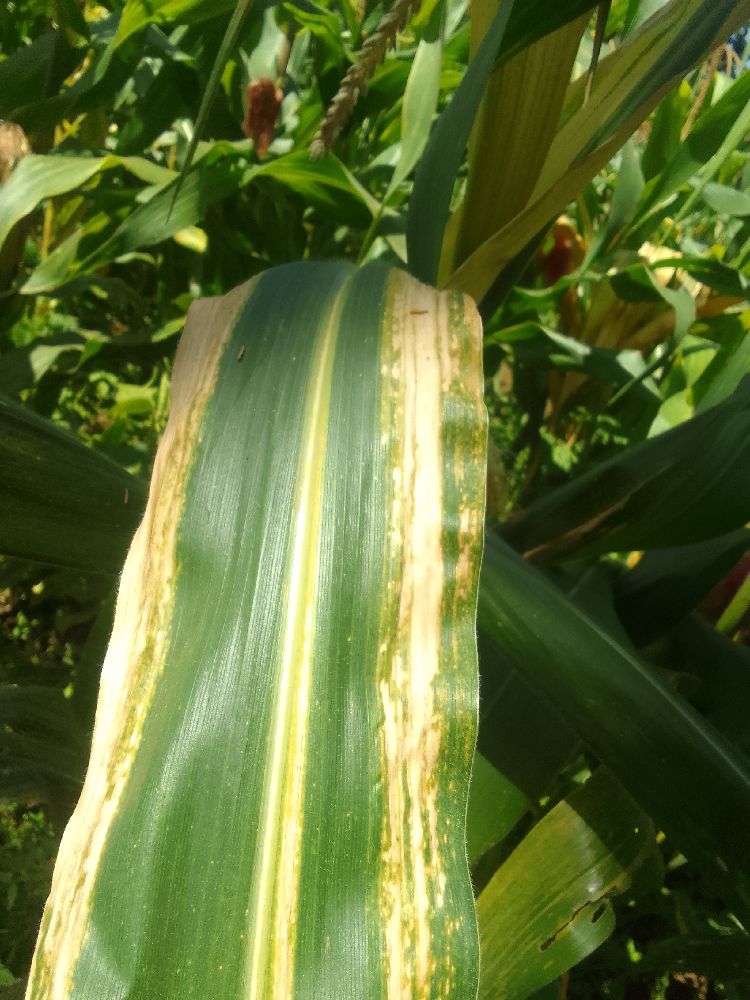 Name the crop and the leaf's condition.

maize, maize lethal necrosis
